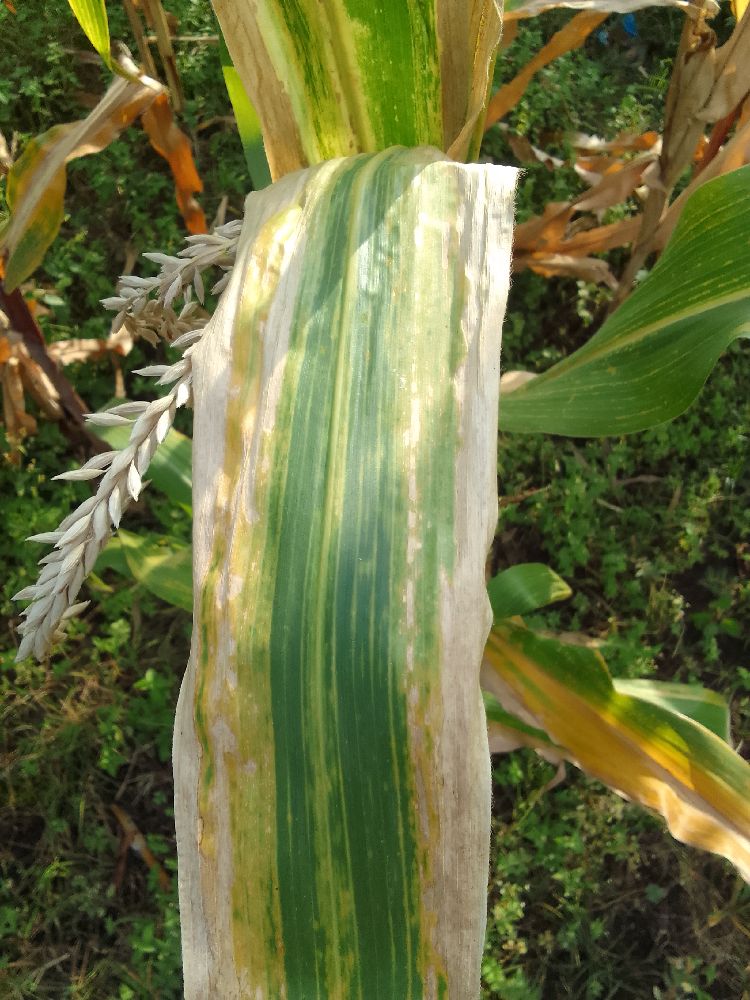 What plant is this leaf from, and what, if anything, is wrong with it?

maize, maize lethal necrosis
